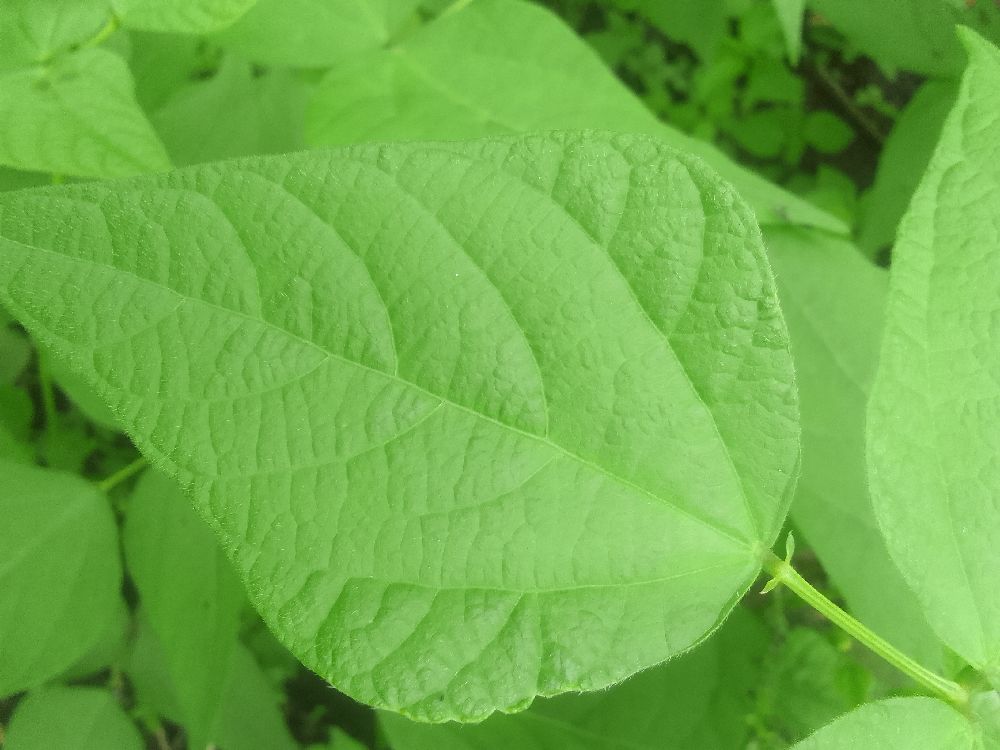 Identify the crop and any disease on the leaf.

common bean, healthy
